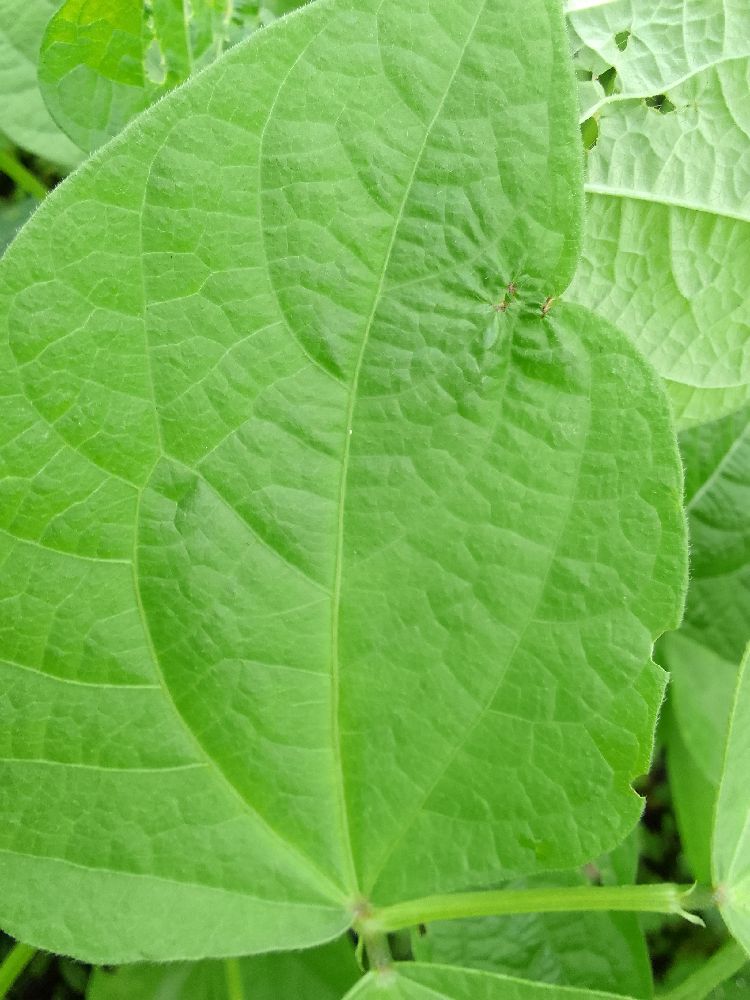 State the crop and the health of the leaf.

common bean, healthy
